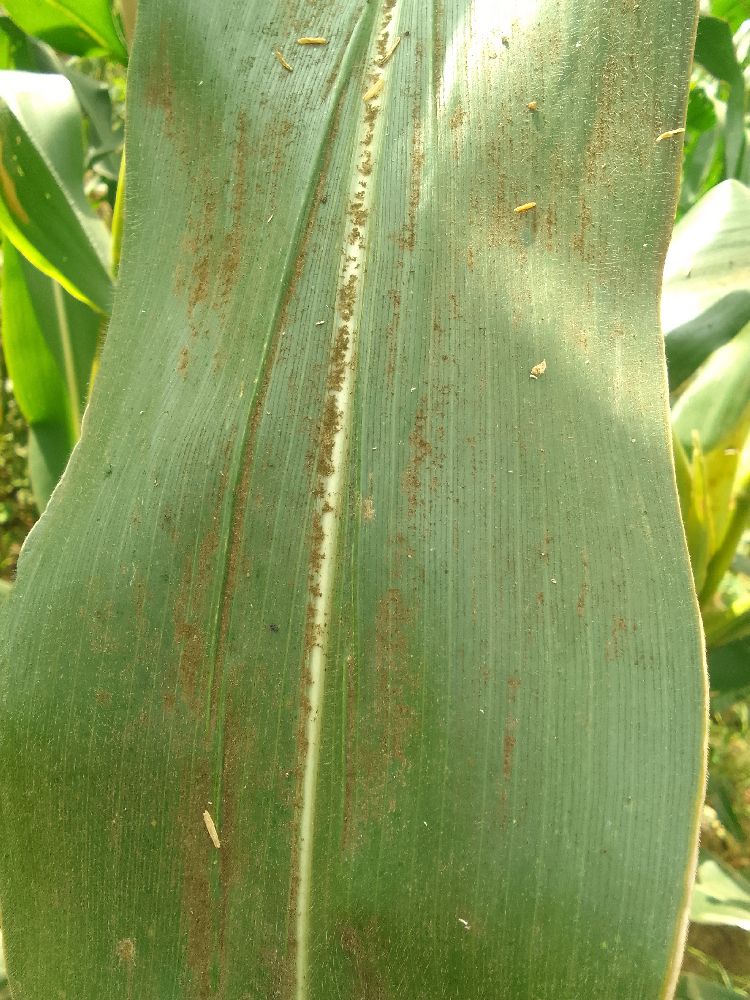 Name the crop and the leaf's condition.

maize, healthy
